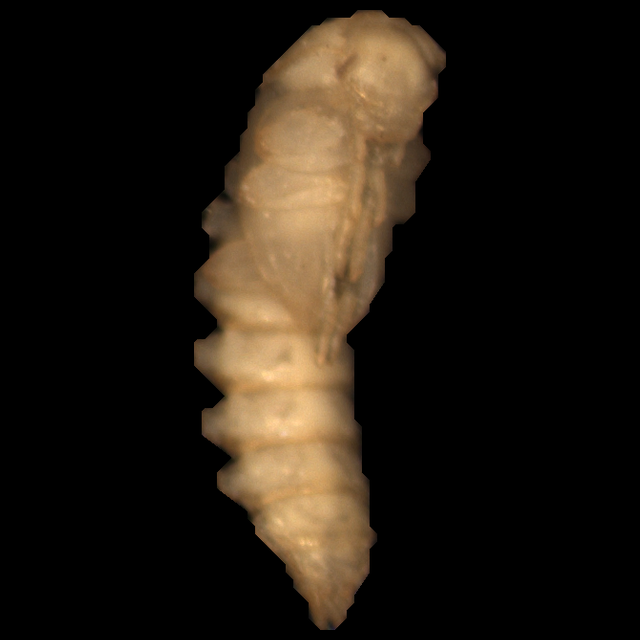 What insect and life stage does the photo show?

mealworm pupa
